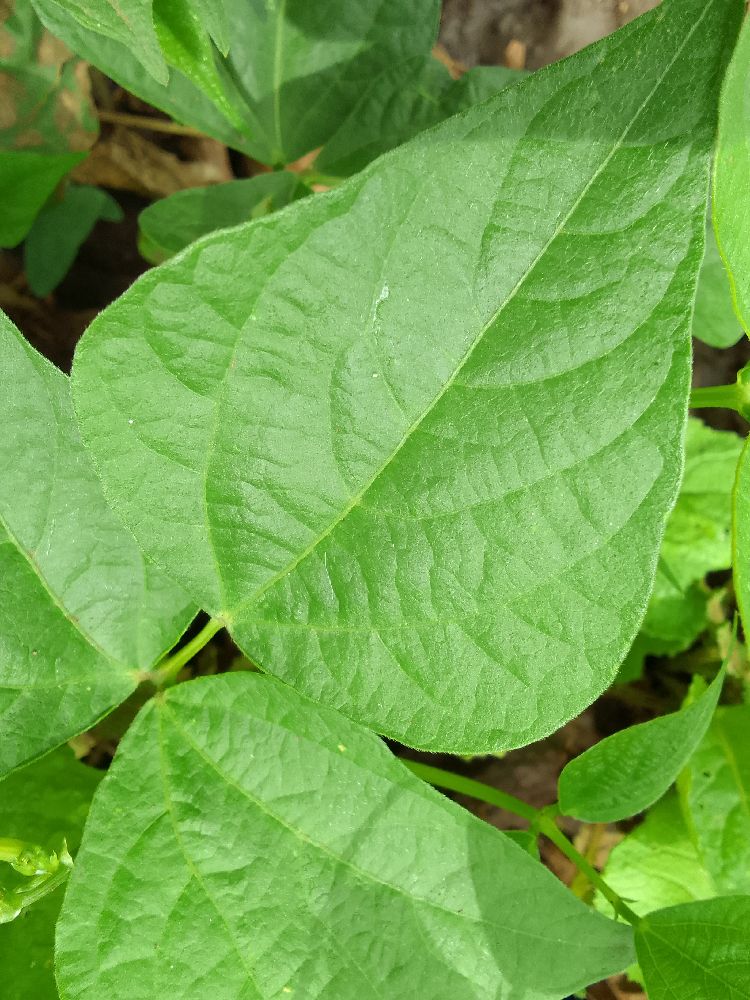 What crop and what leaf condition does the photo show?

common bean, healthy
